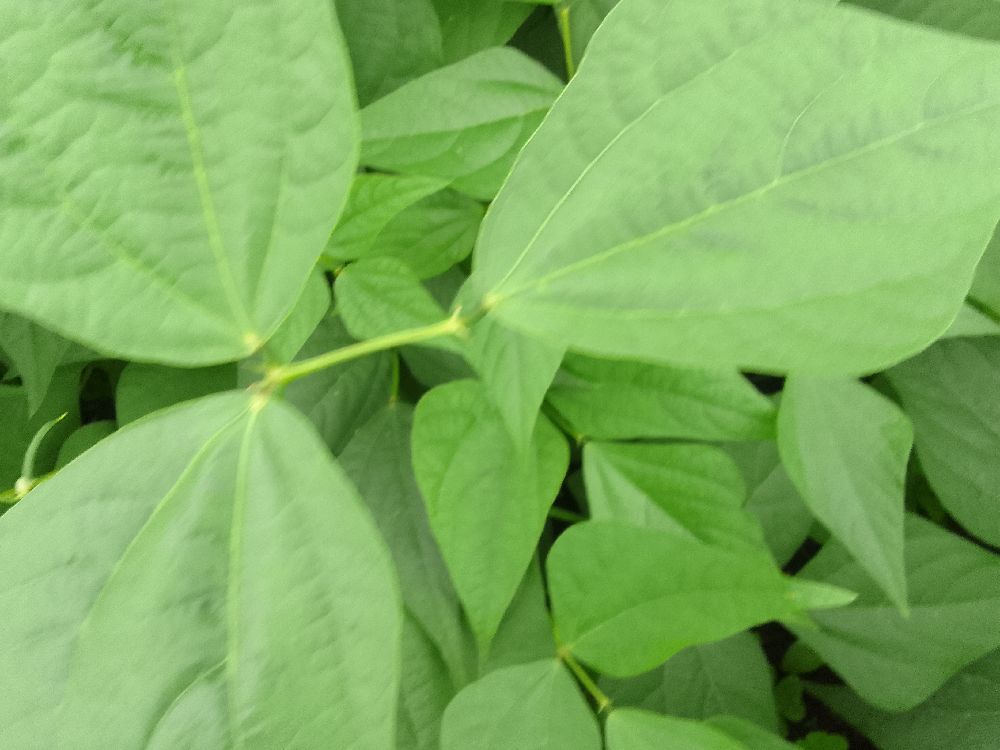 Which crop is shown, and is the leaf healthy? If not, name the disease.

common bean, healthy
